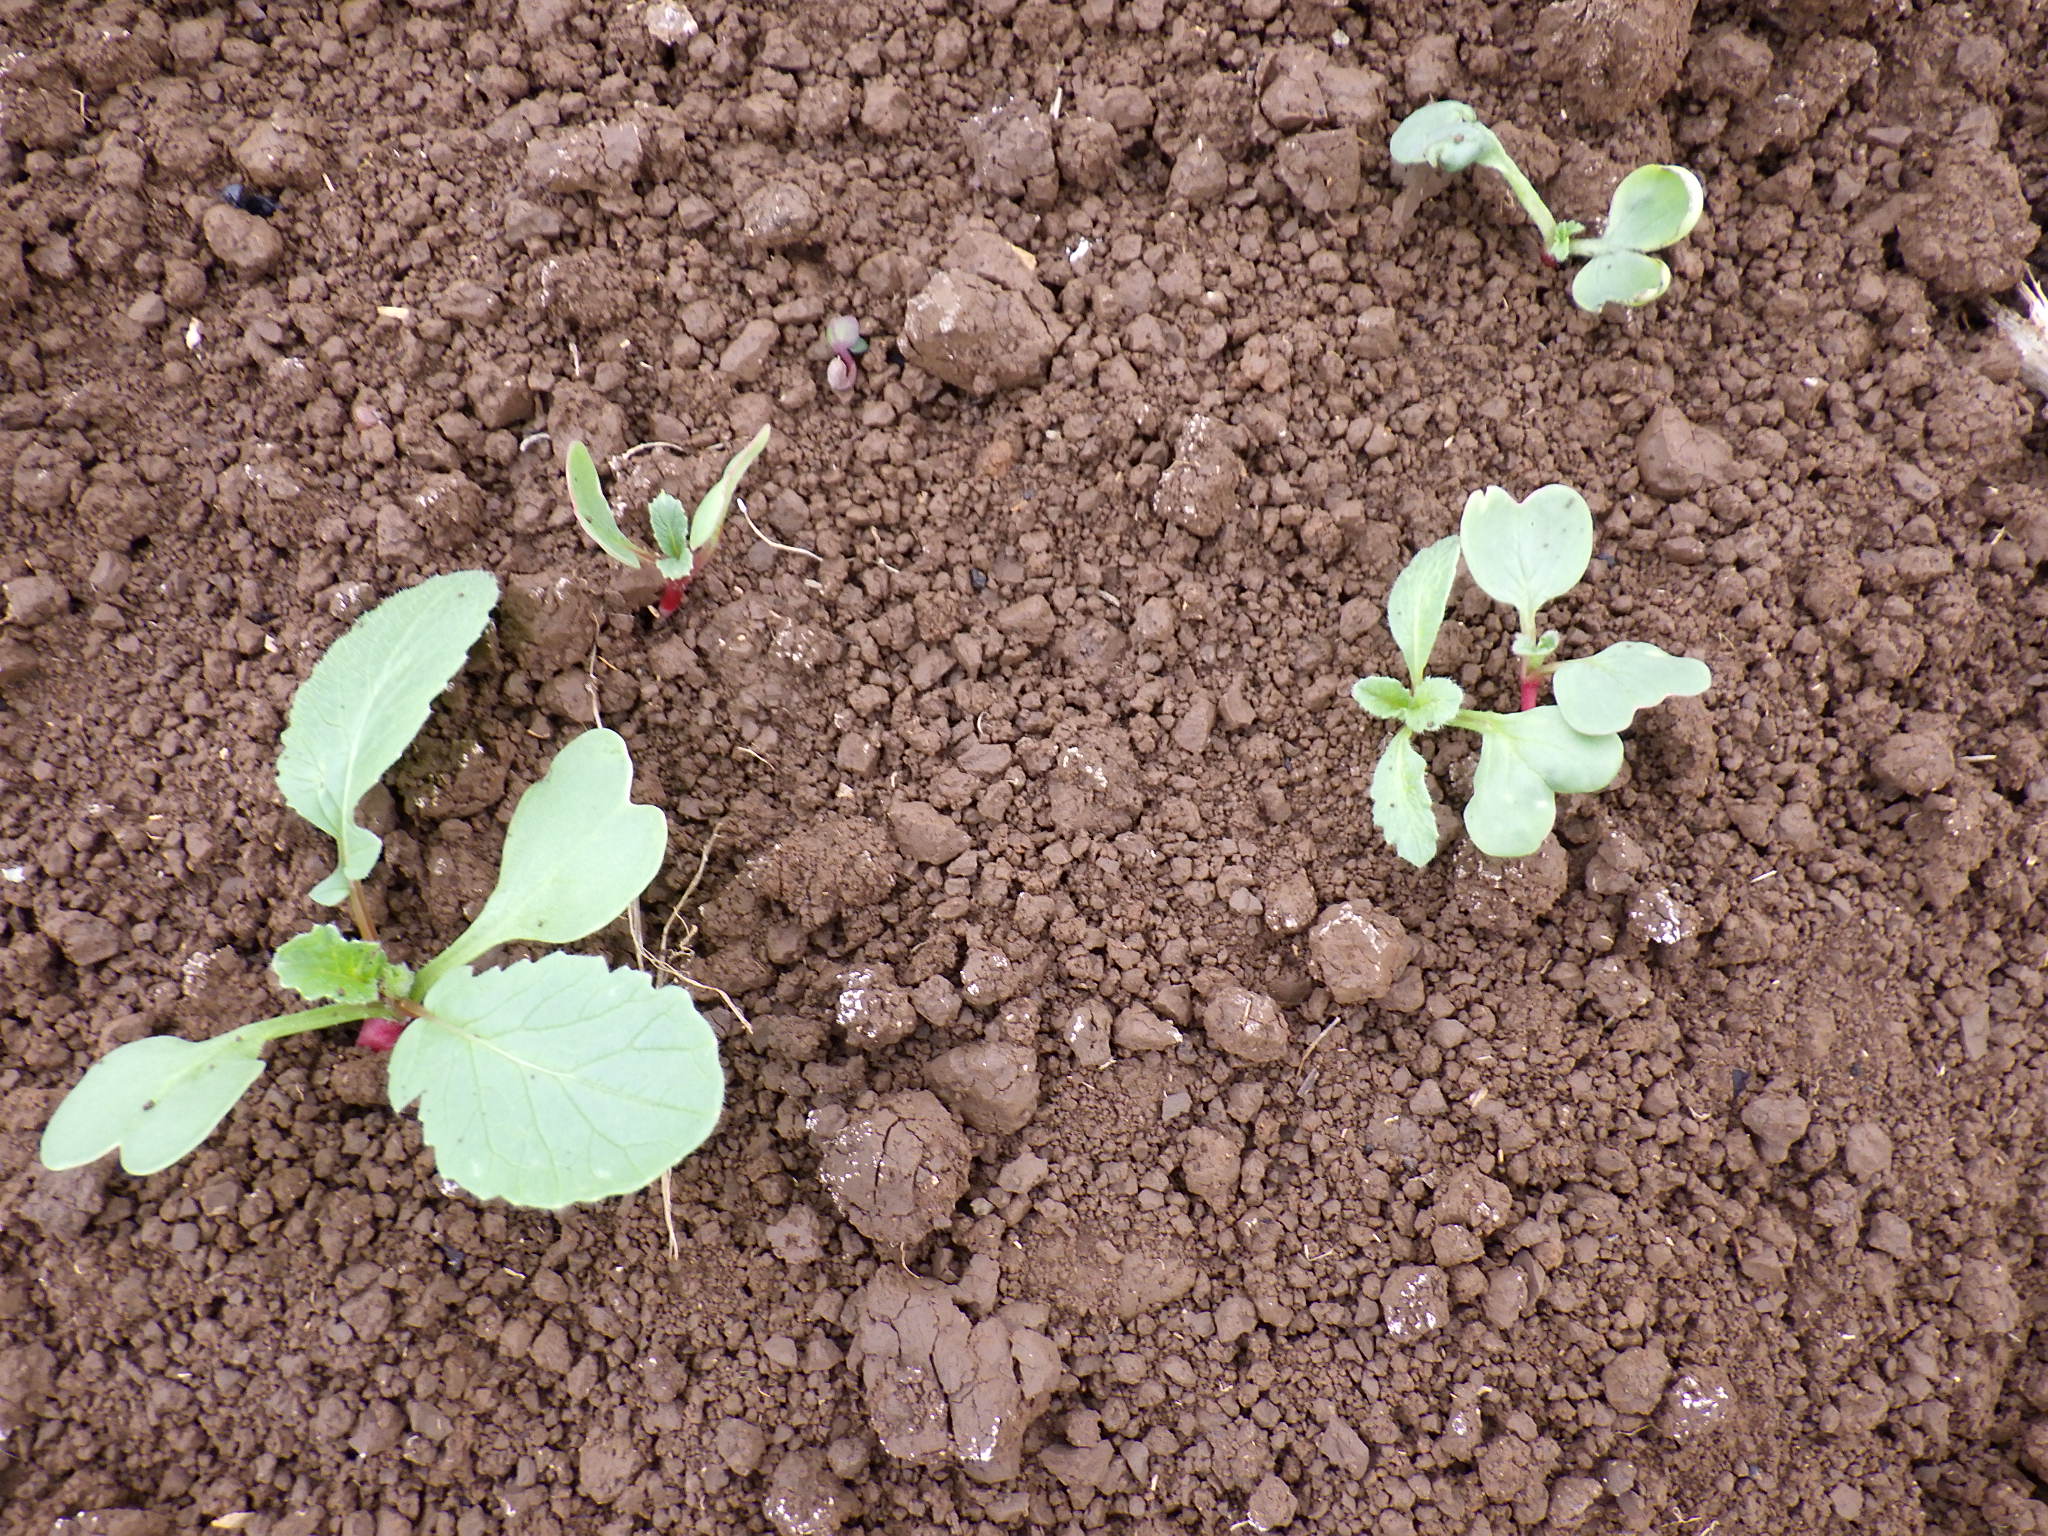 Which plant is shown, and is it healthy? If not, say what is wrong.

radish, healthy
